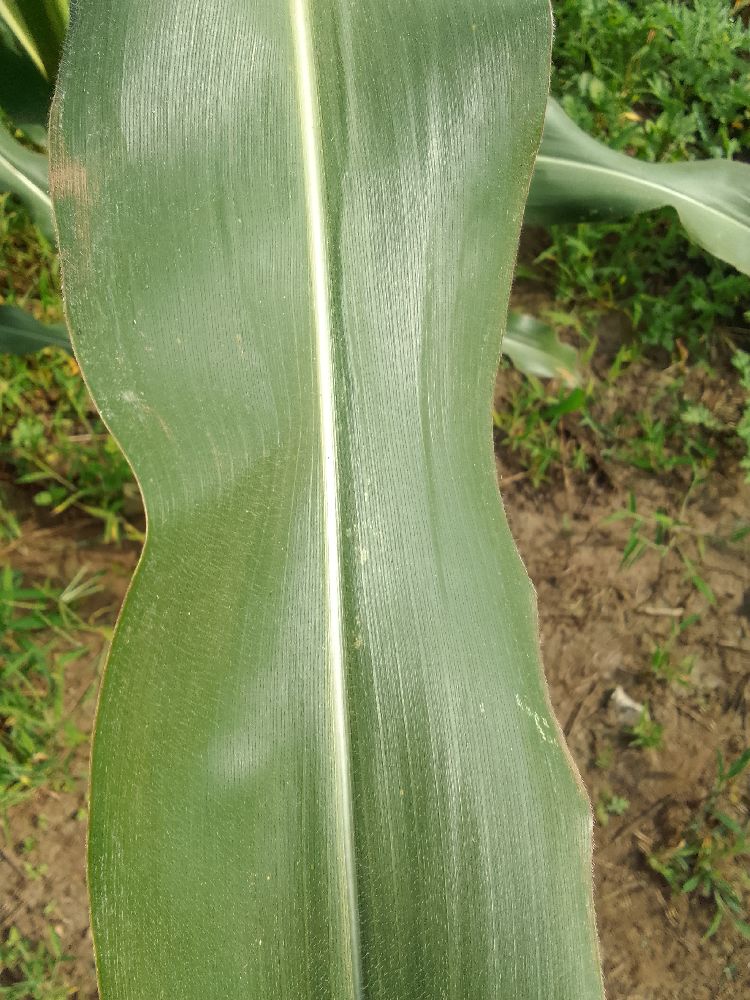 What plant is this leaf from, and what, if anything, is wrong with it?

maize, healthy
